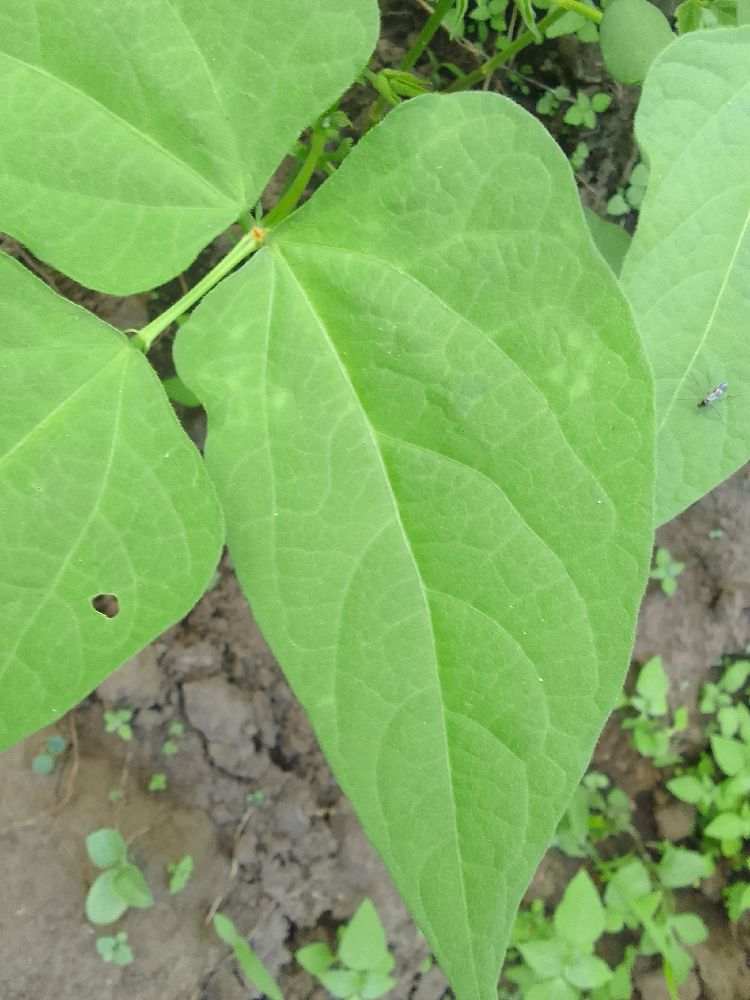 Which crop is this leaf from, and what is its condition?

common bean, healthy
